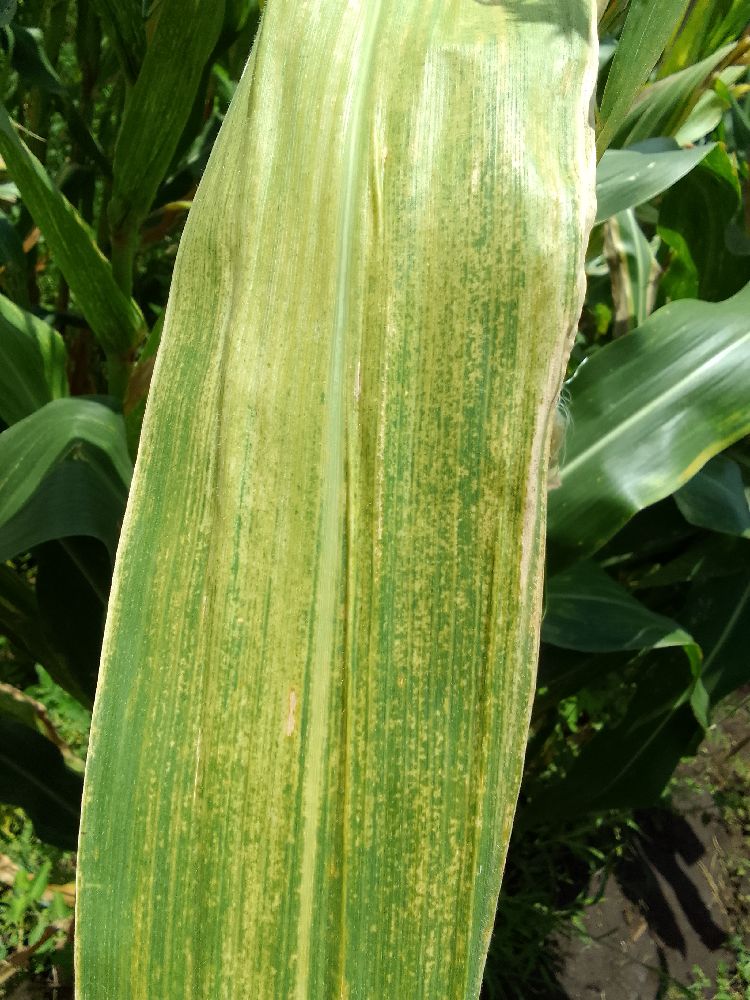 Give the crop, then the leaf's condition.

maize, maize lethal necrosis
